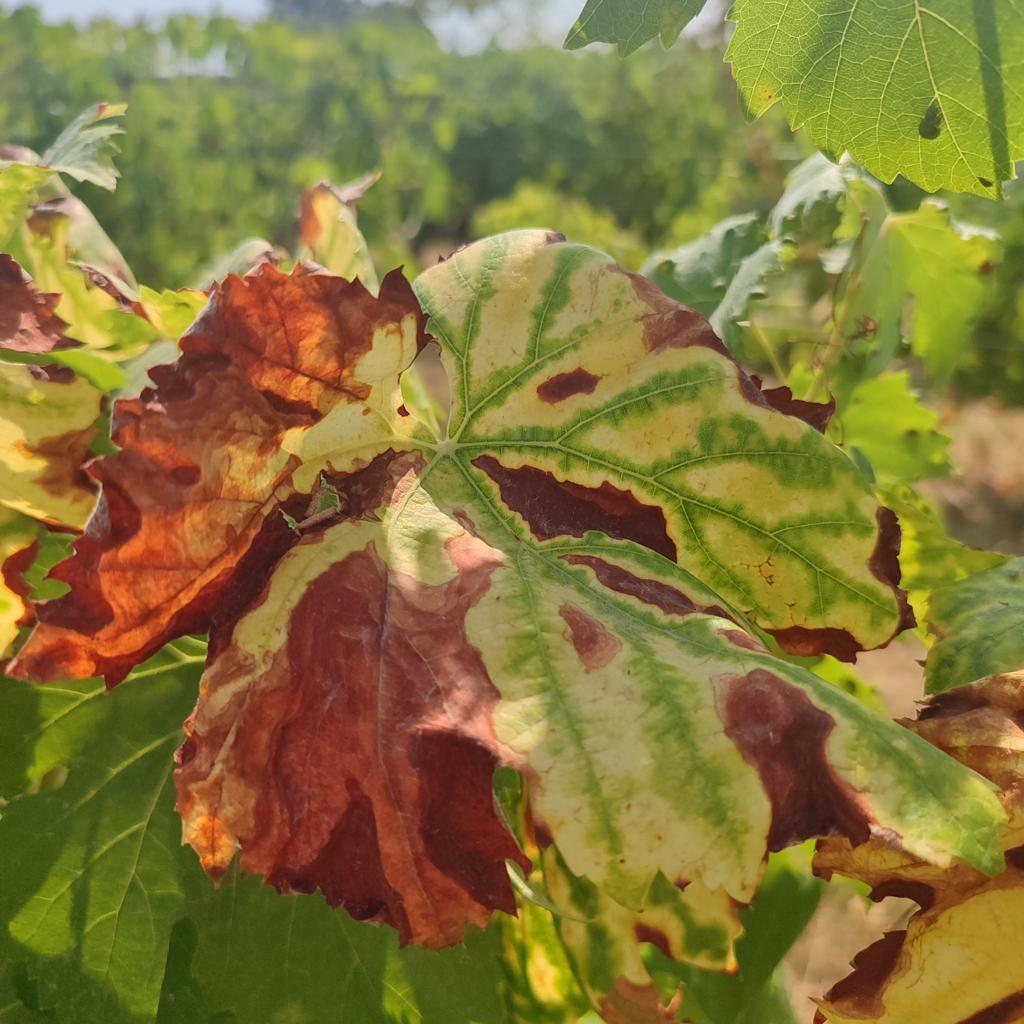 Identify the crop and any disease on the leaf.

grapevine, esca complex
